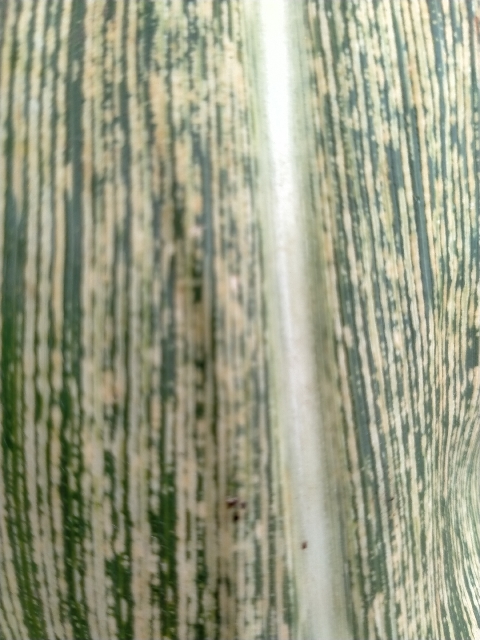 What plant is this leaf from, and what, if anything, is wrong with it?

maize, maize streak virus
